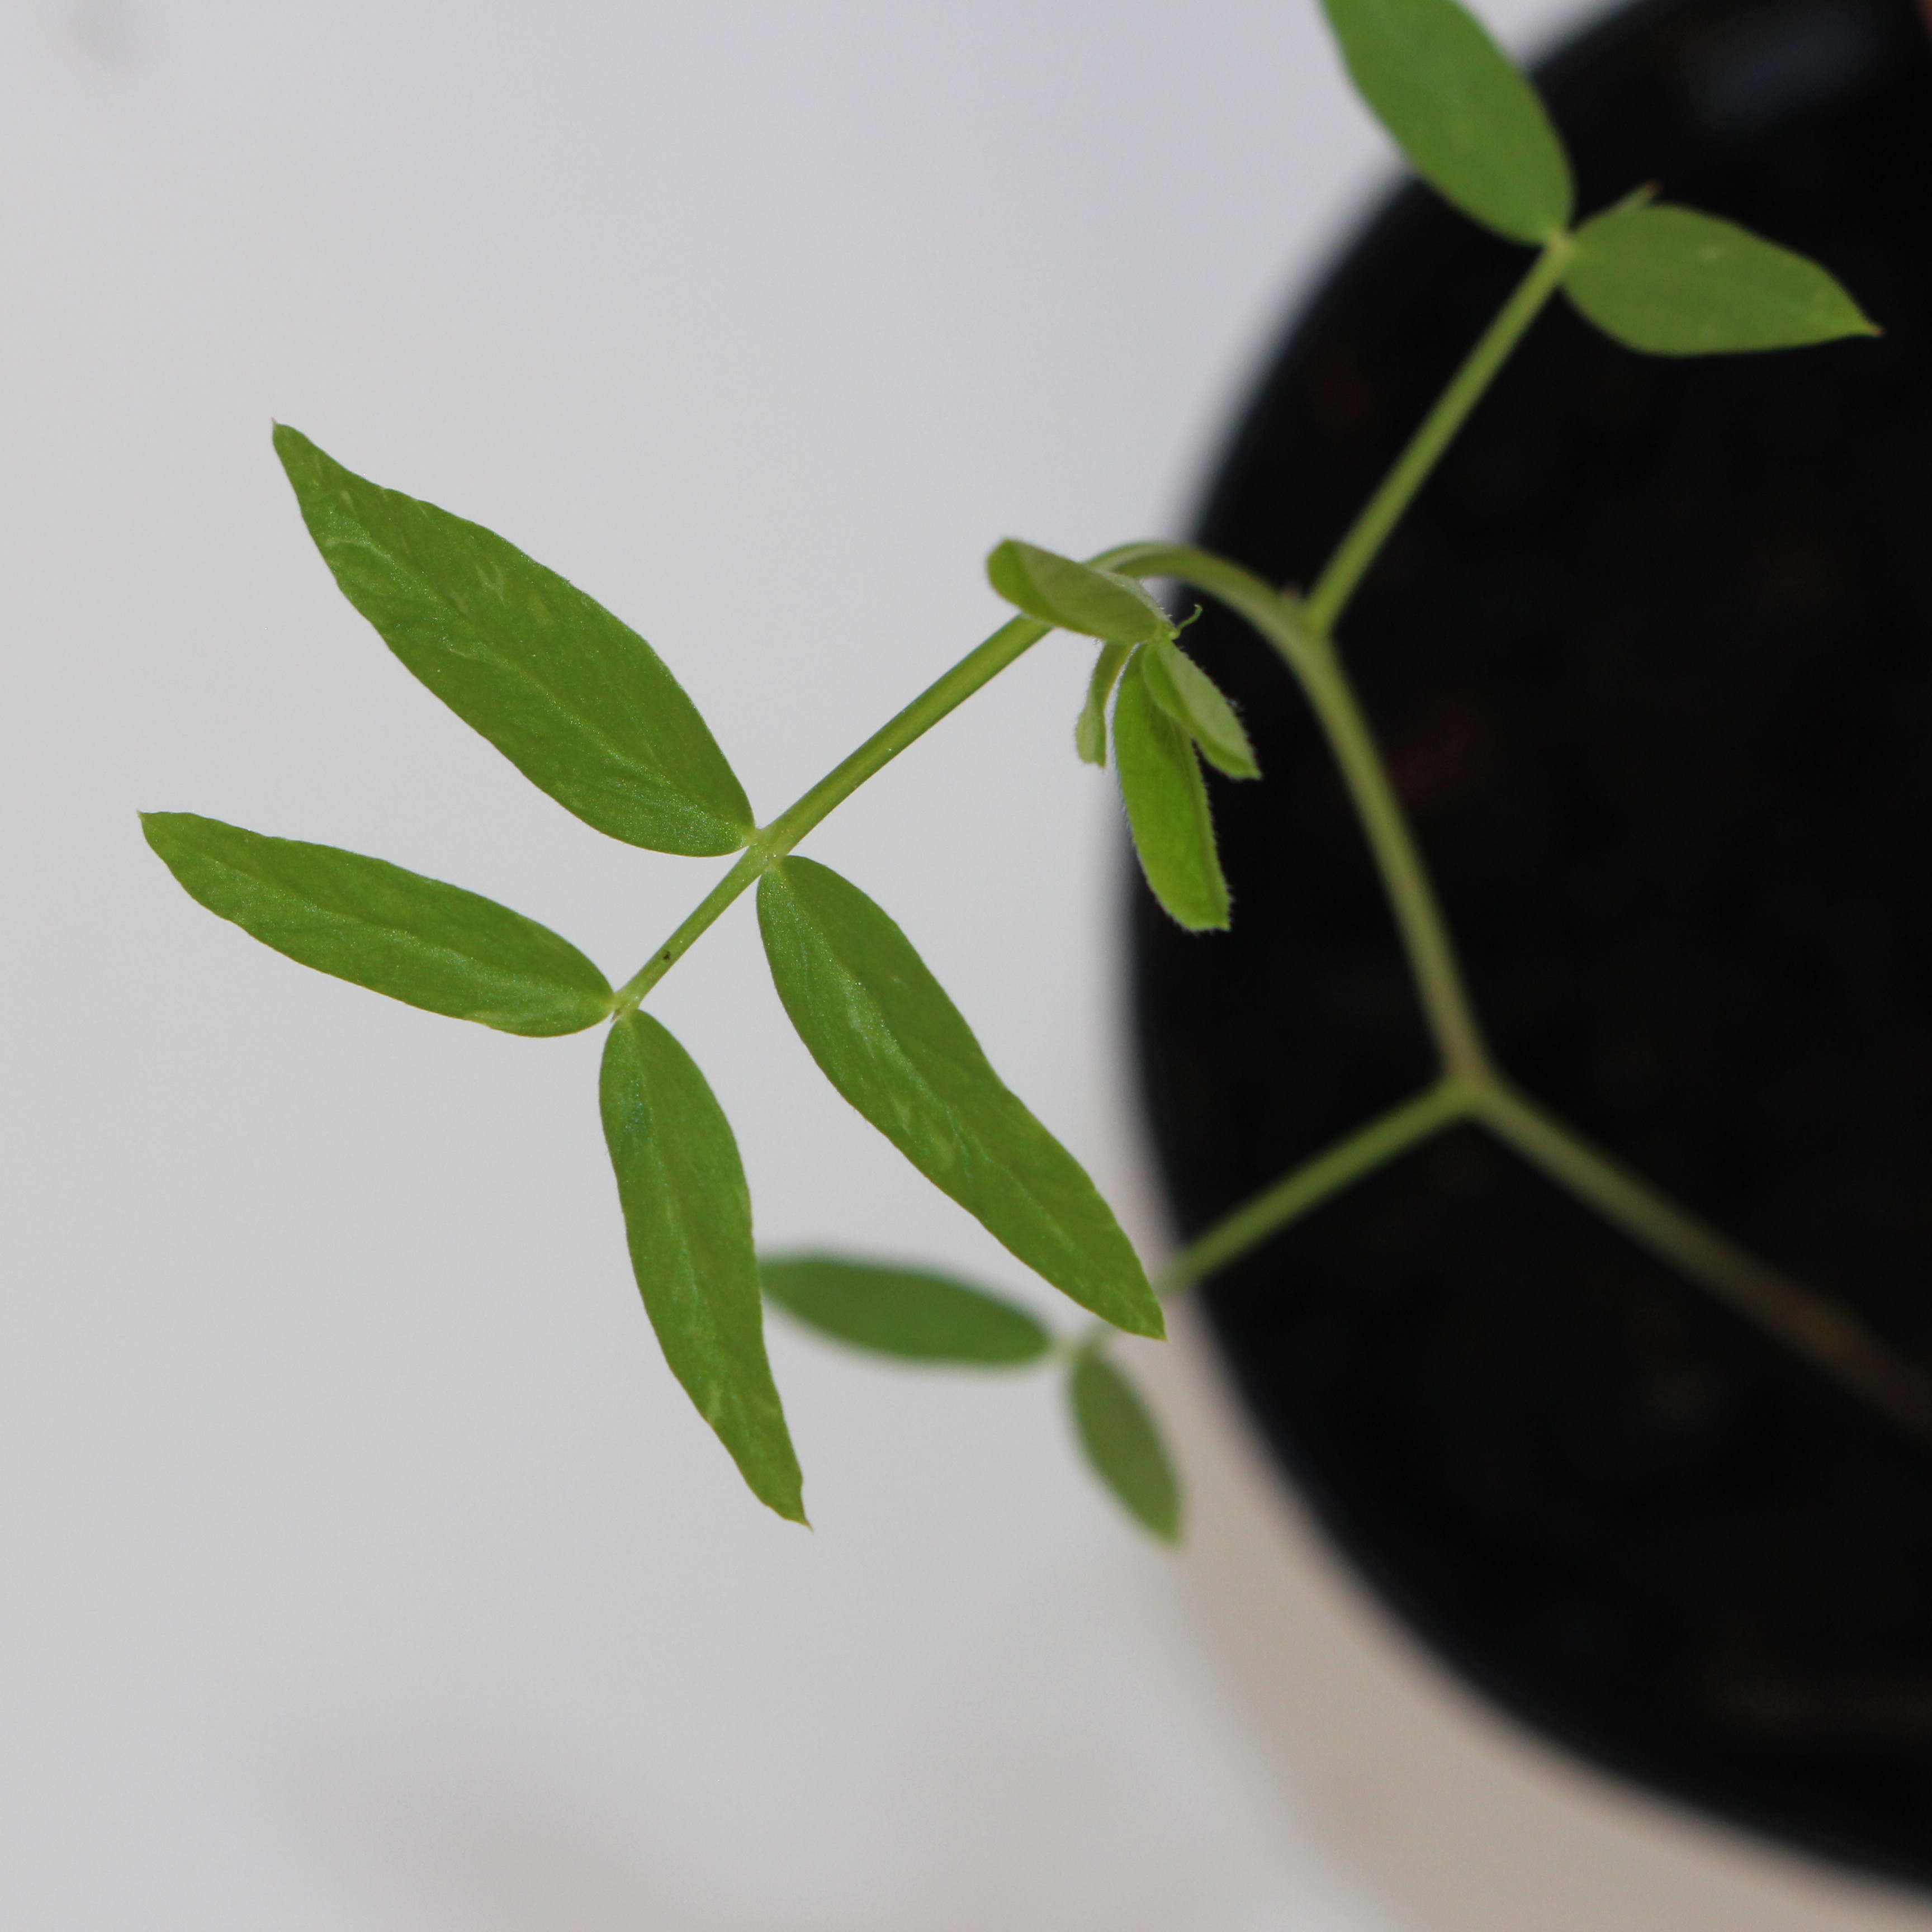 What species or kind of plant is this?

Vicia sativa
